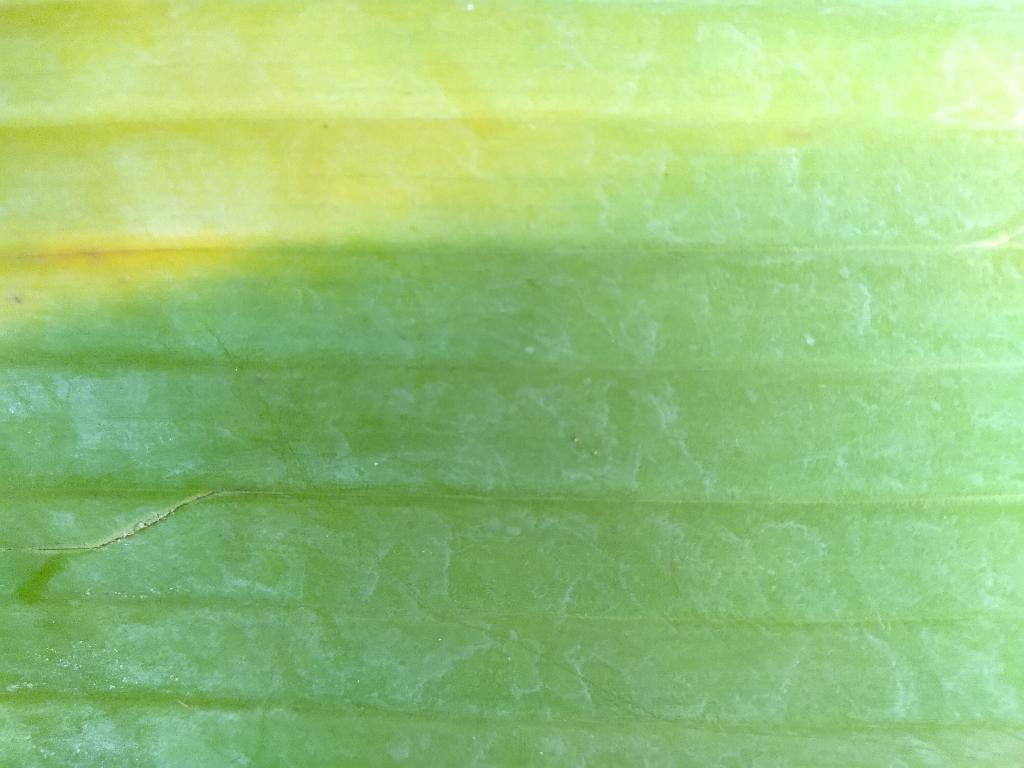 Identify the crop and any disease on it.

banana, fusarium wilt race 1
